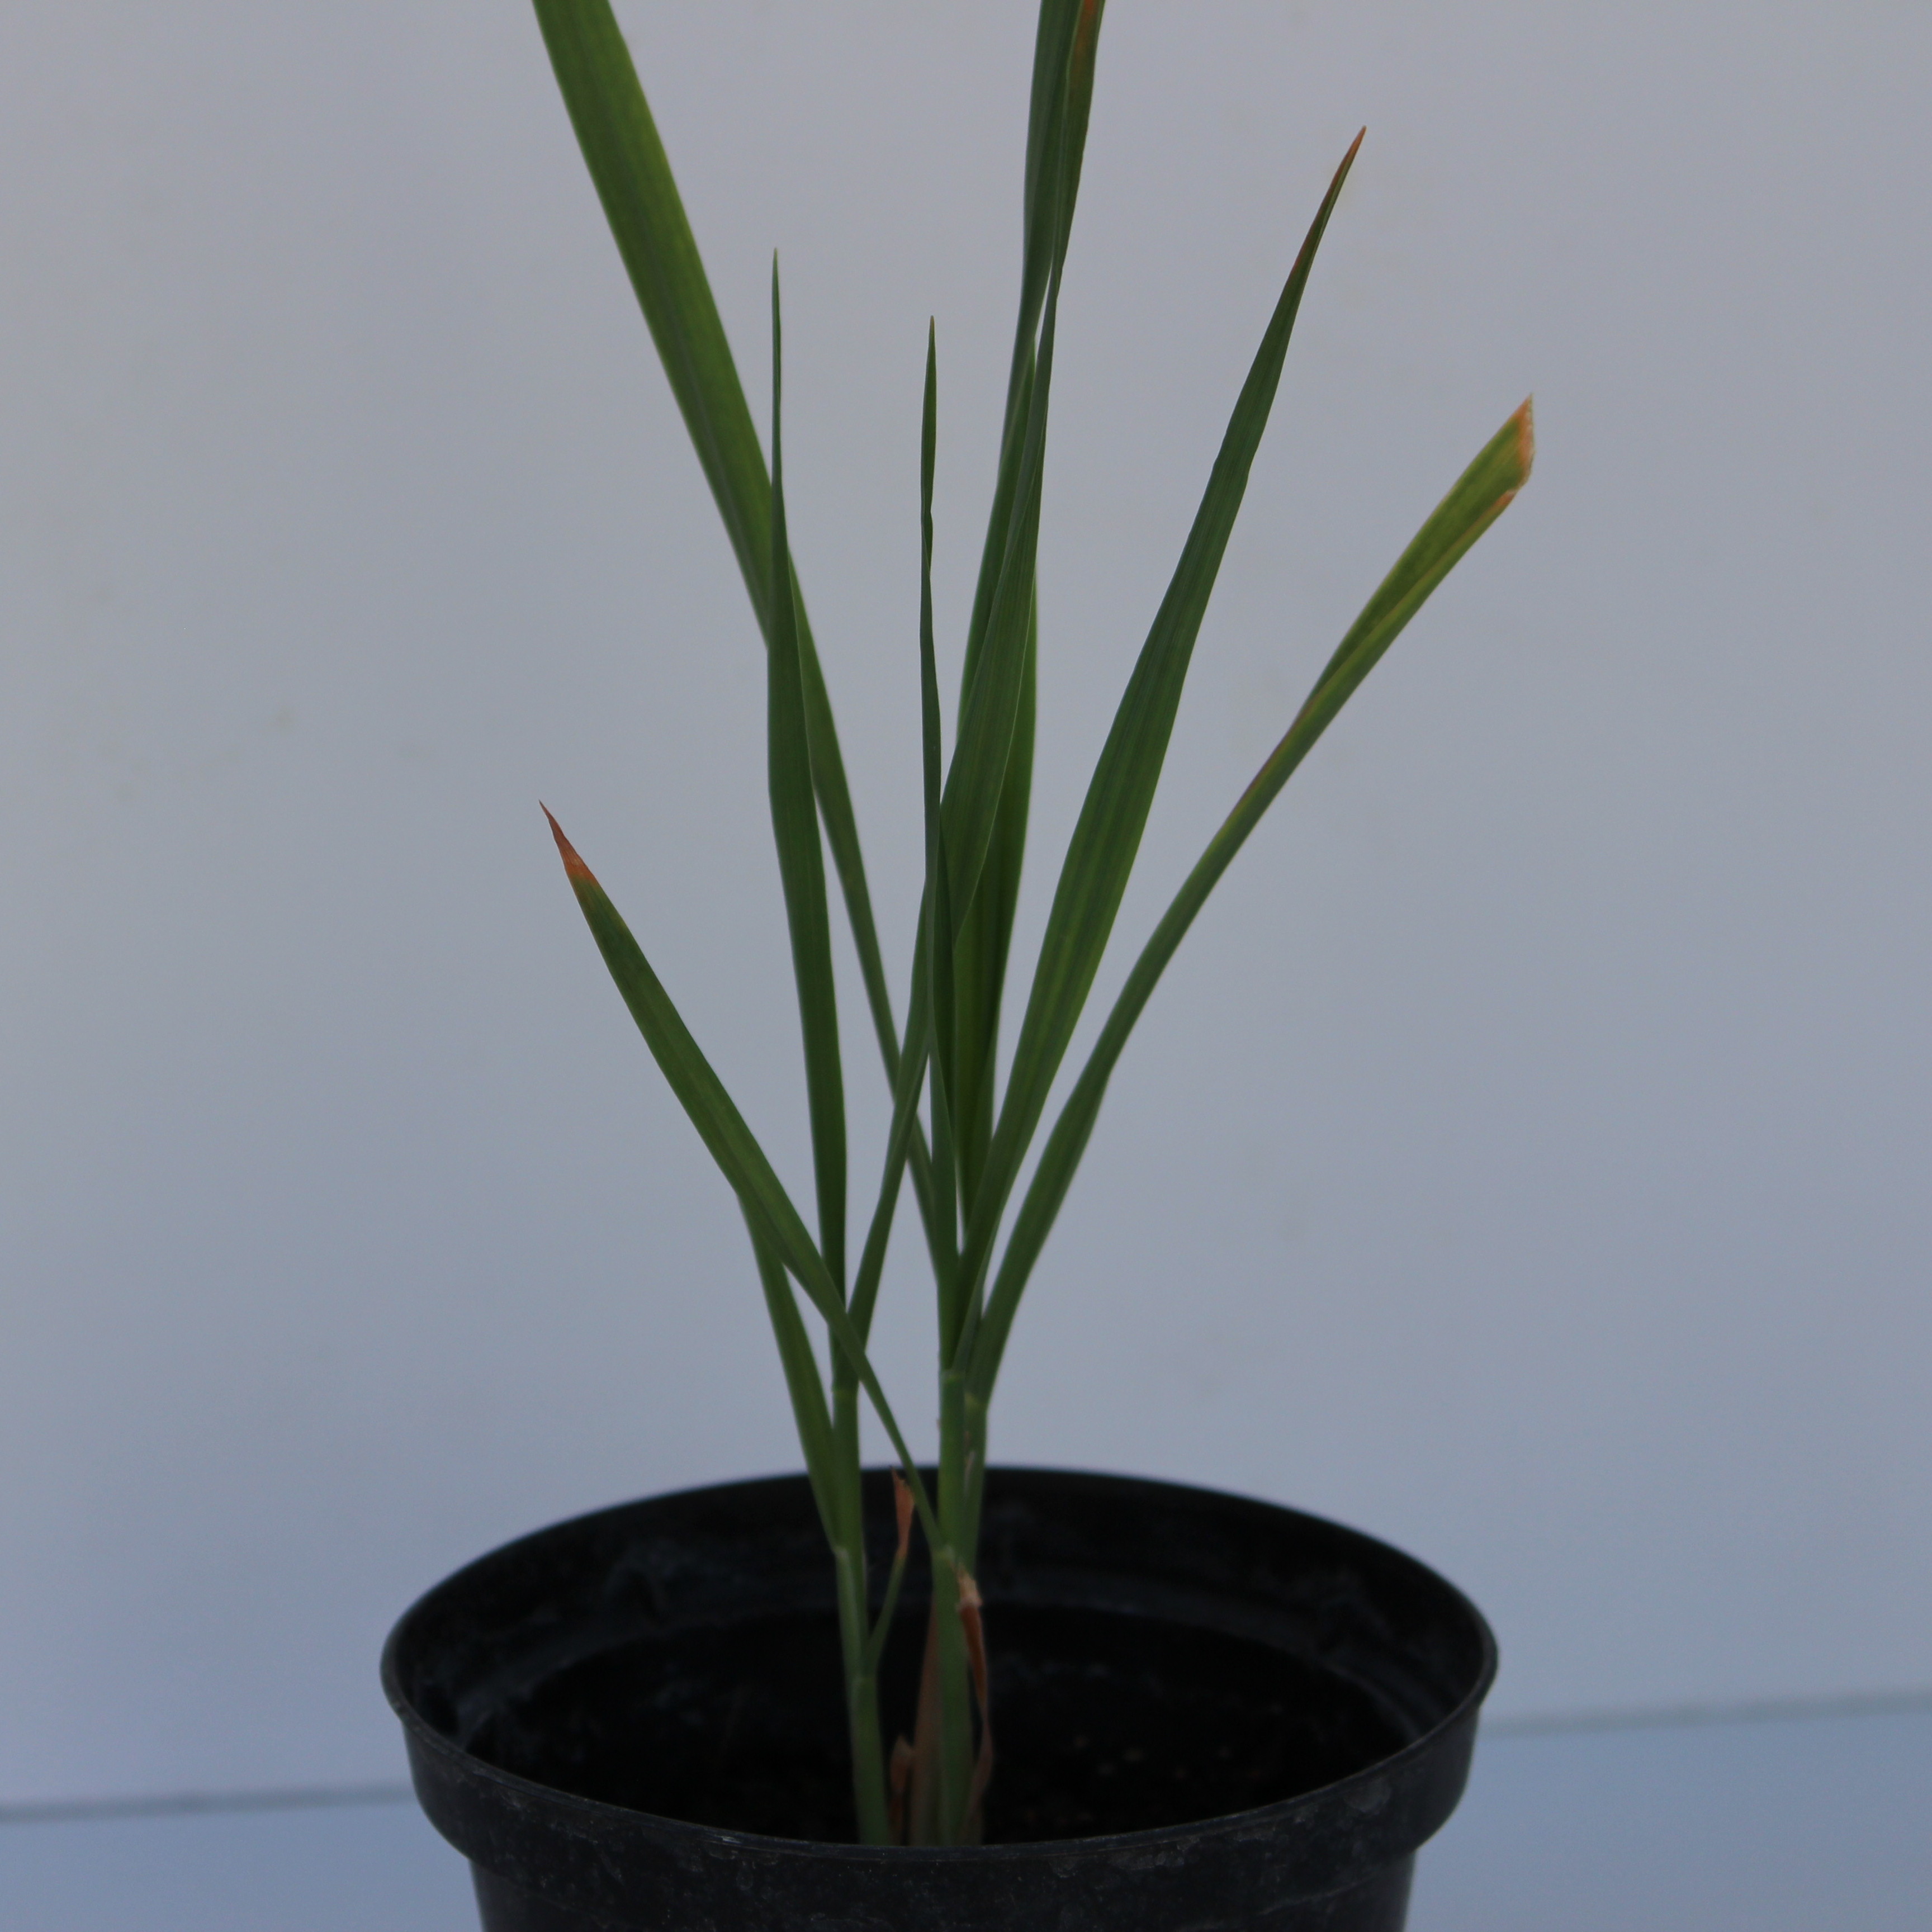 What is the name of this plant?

Avena sterilis
